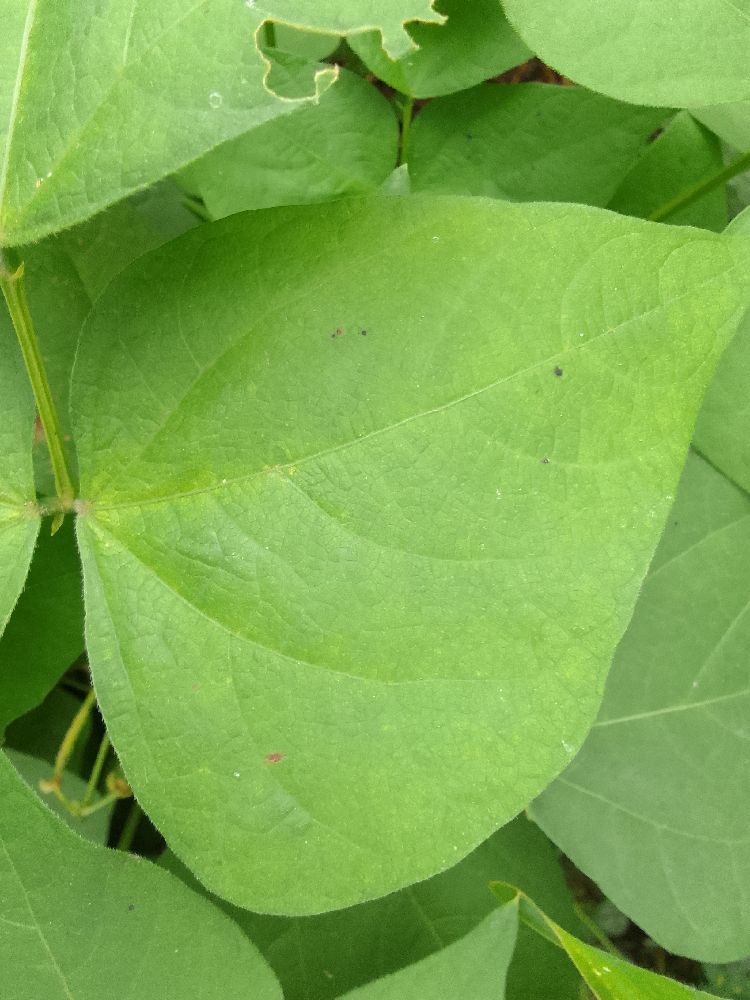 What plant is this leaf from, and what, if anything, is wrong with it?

common bean, healthy
